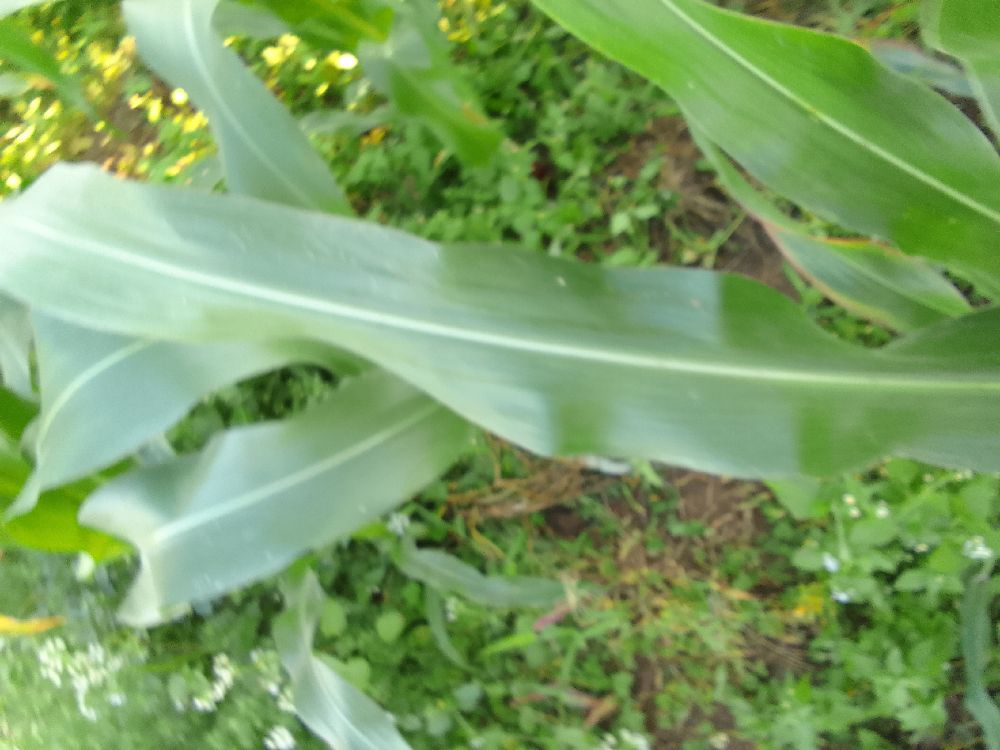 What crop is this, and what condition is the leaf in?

maize, healthy
